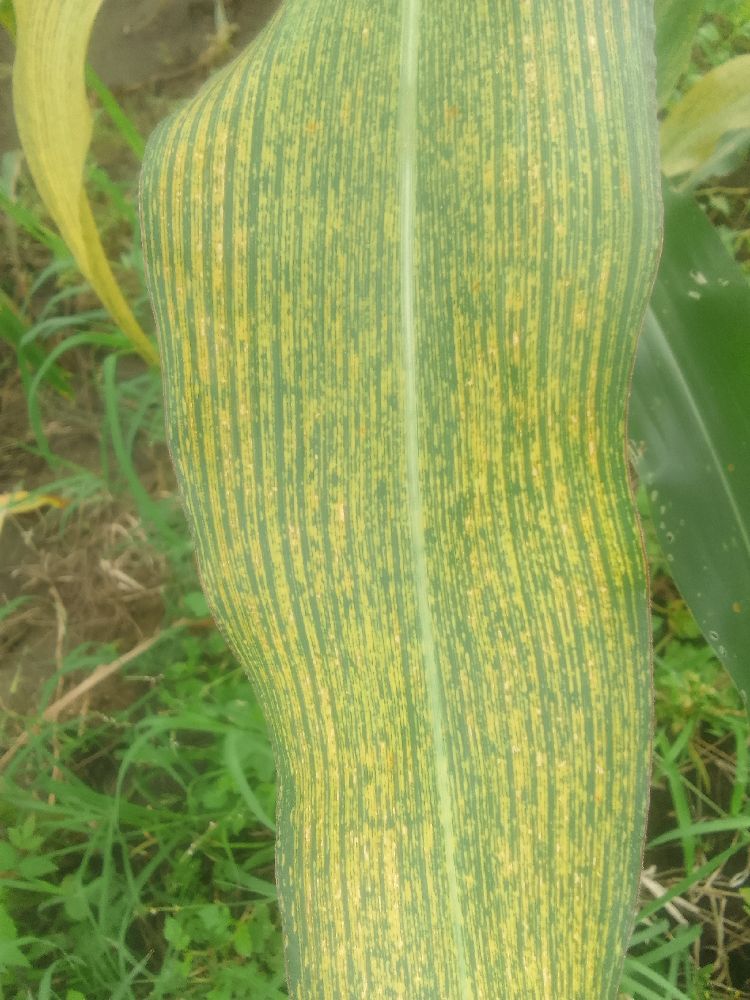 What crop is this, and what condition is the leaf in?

maize, maize streak virus
